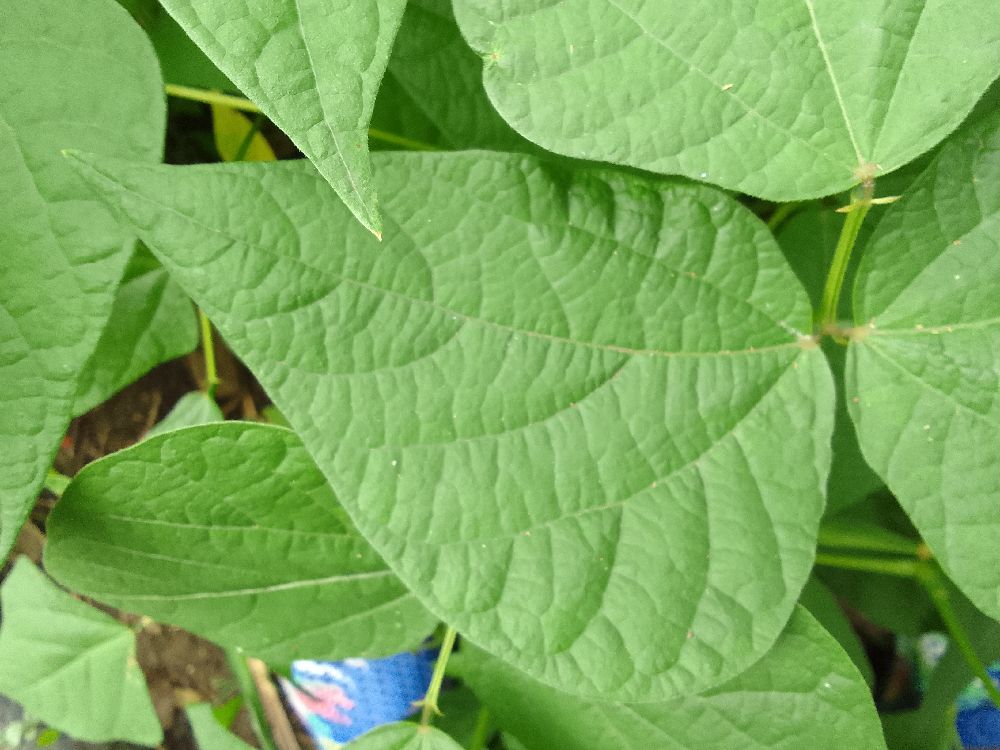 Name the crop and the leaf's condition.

common bean, healthy
